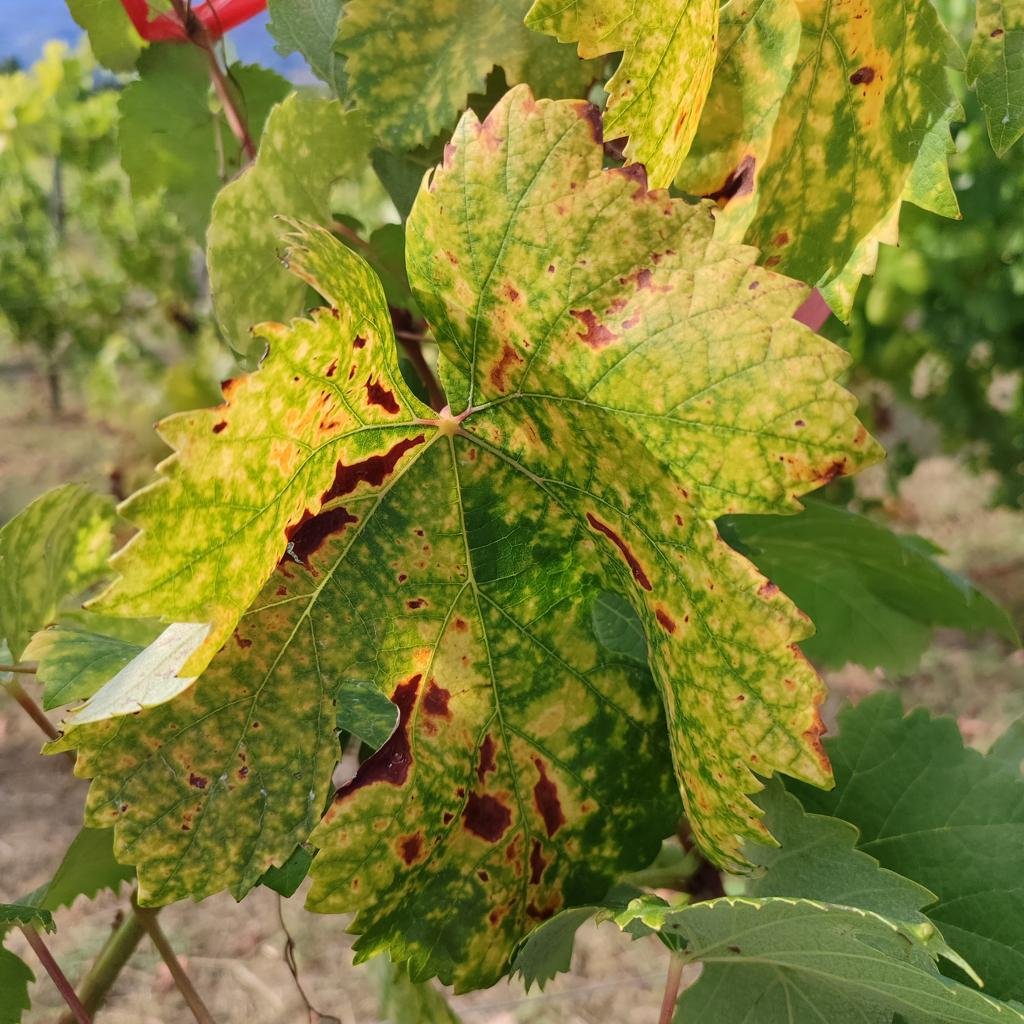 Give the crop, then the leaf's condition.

grapevine, esca complex
